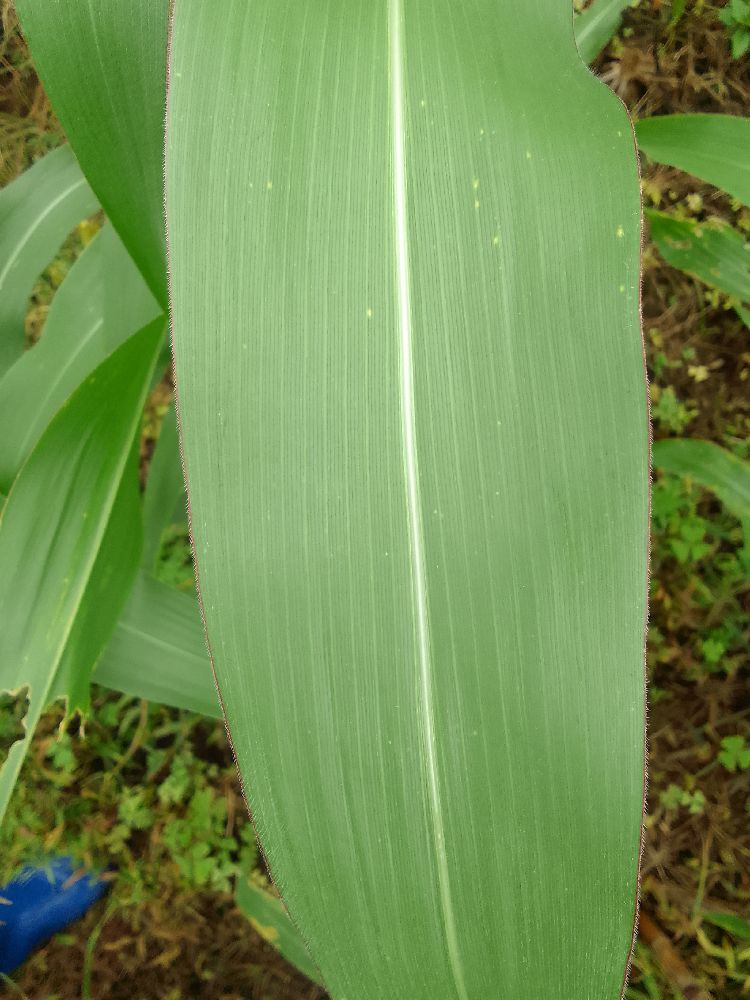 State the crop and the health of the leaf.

maize, healthy
